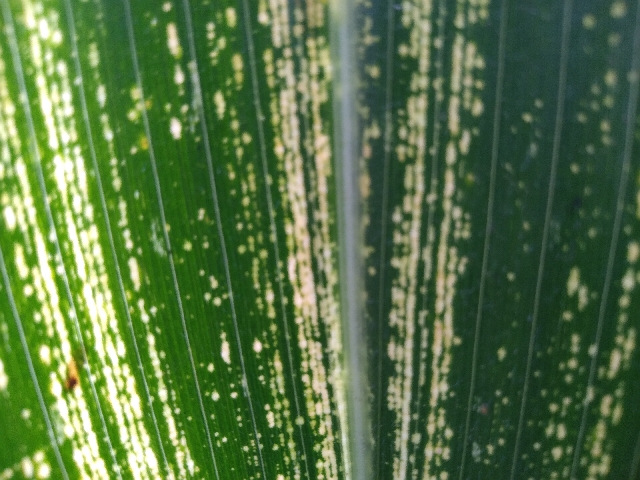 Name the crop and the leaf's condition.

maize, maize streak virus
